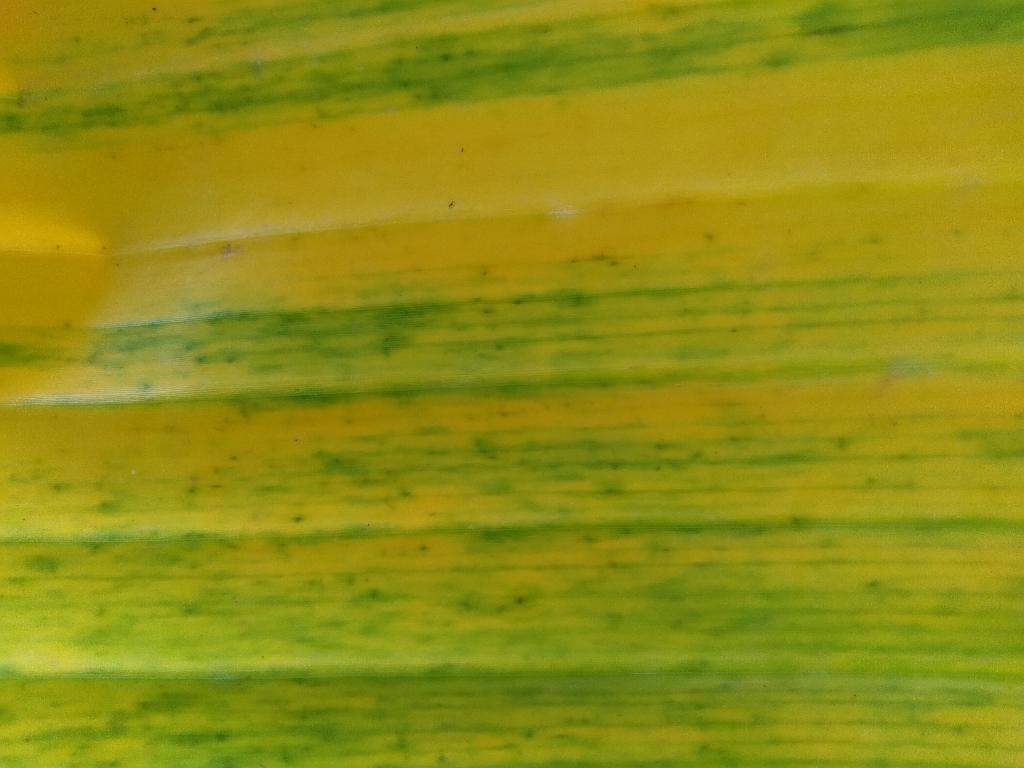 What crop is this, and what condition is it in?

banana, fusarium wilt race 1
